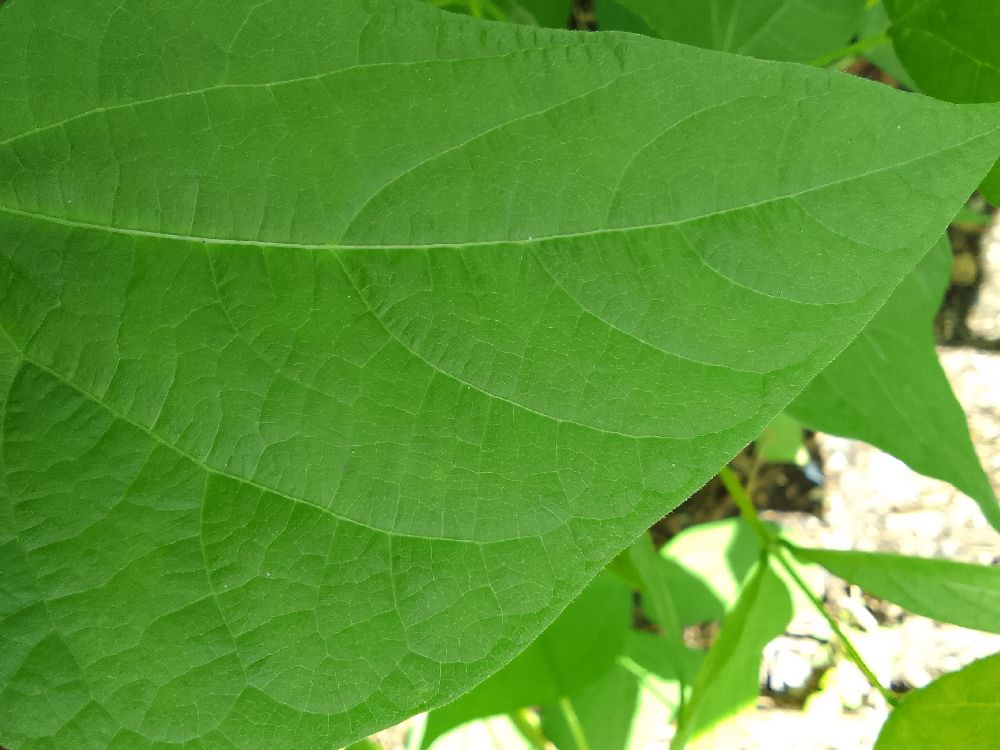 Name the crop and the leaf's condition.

common bean, healthy
